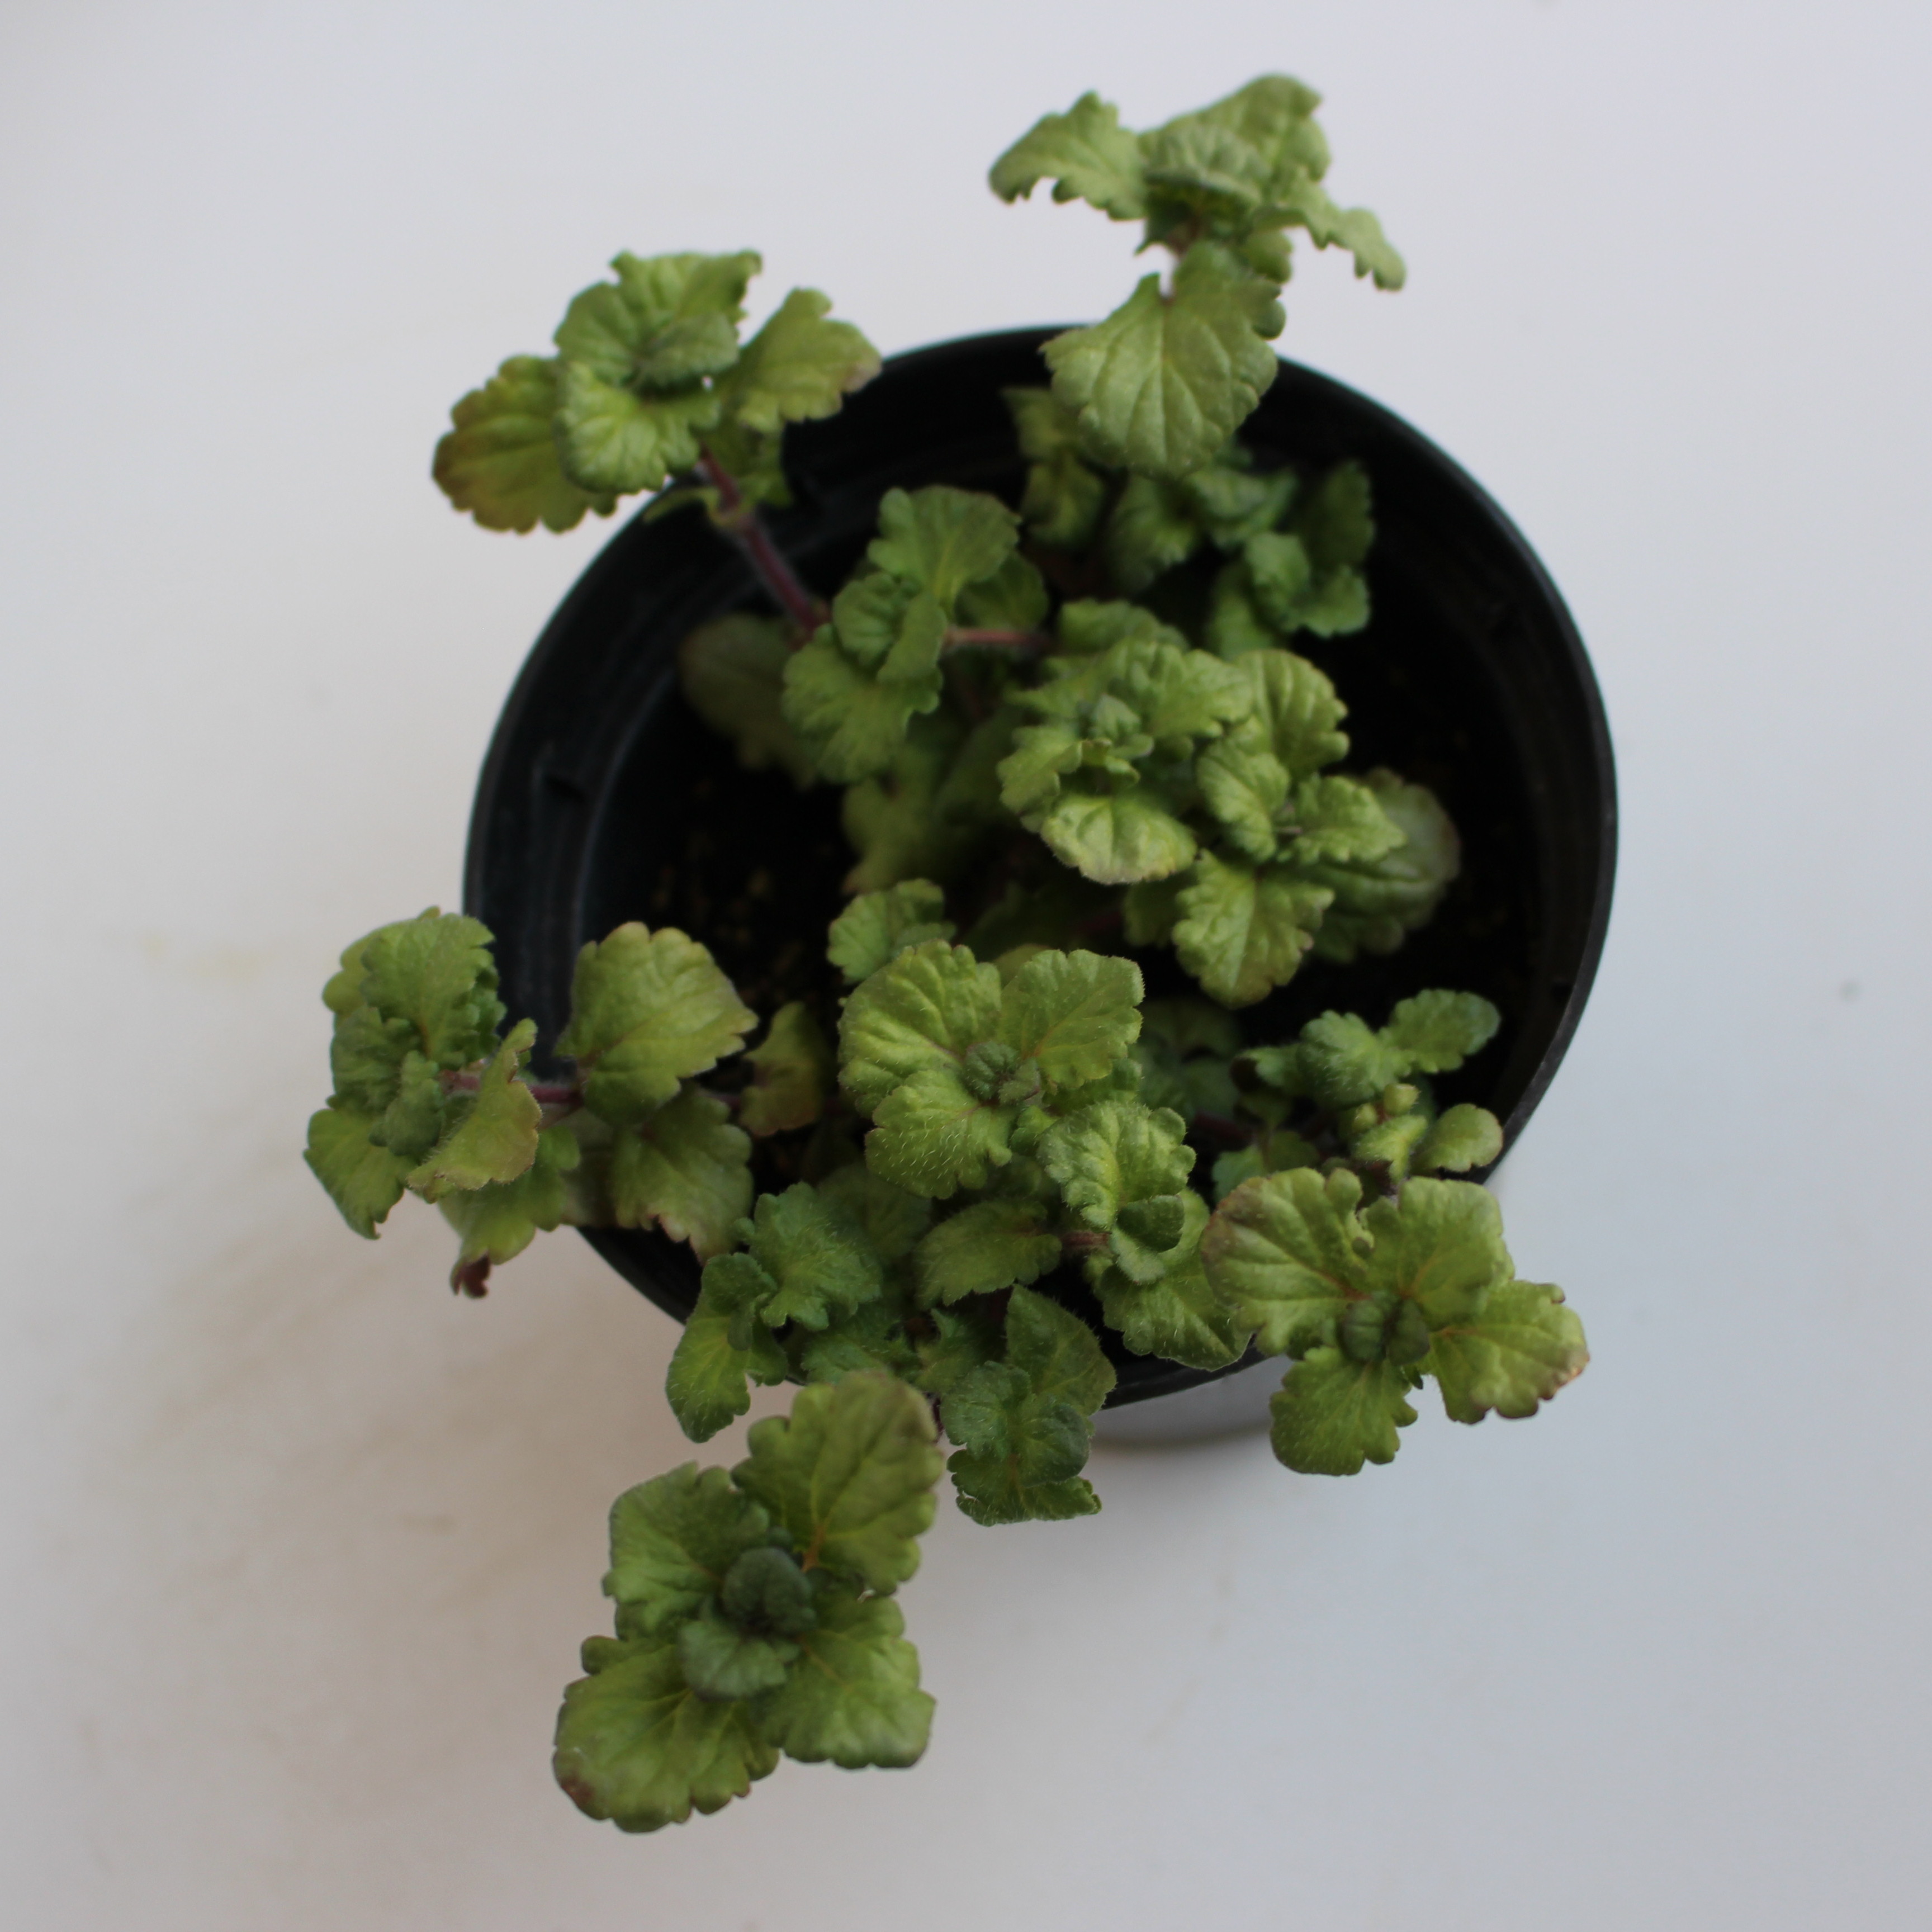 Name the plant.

Veronica persica
